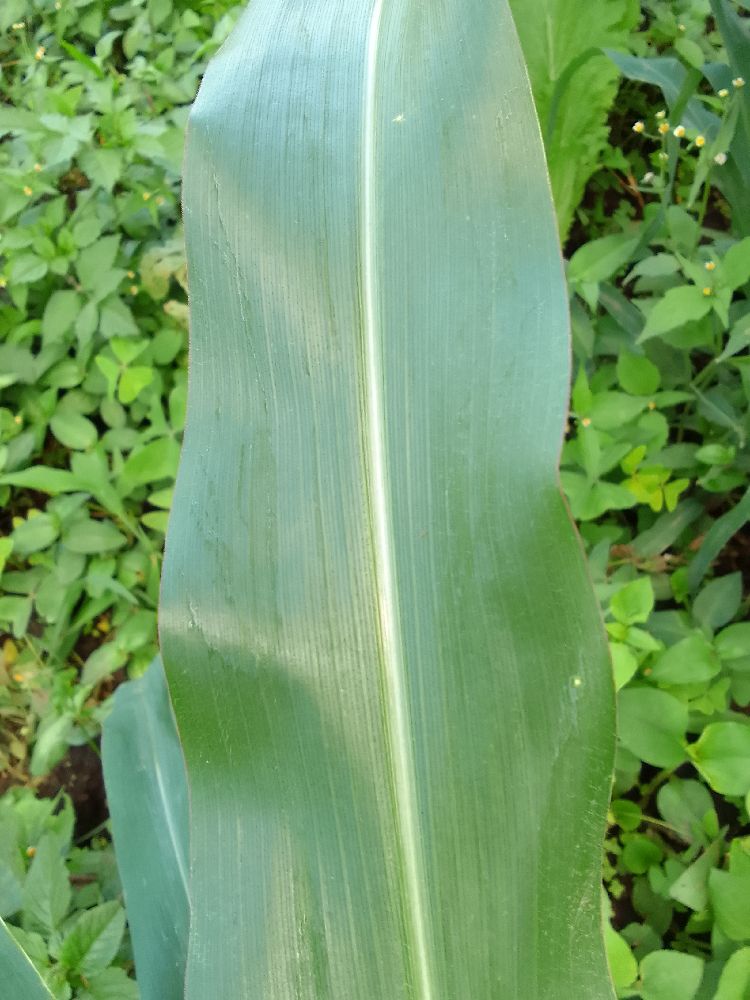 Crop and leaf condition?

maize, healthy
